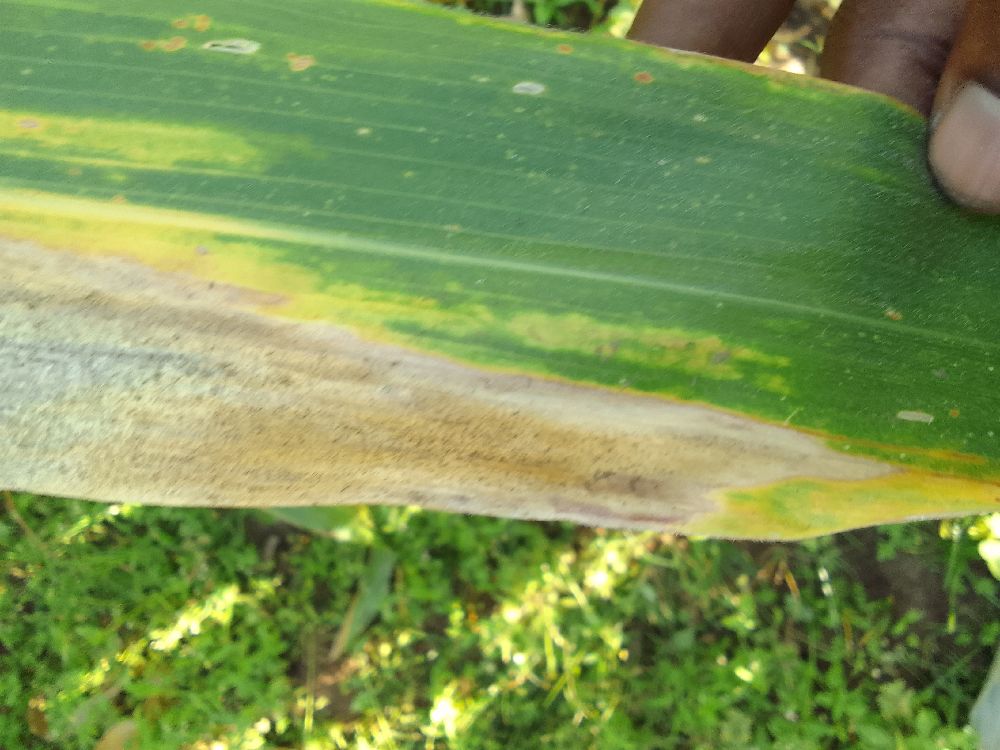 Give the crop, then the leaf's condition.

maize, maize lethal necrosis
